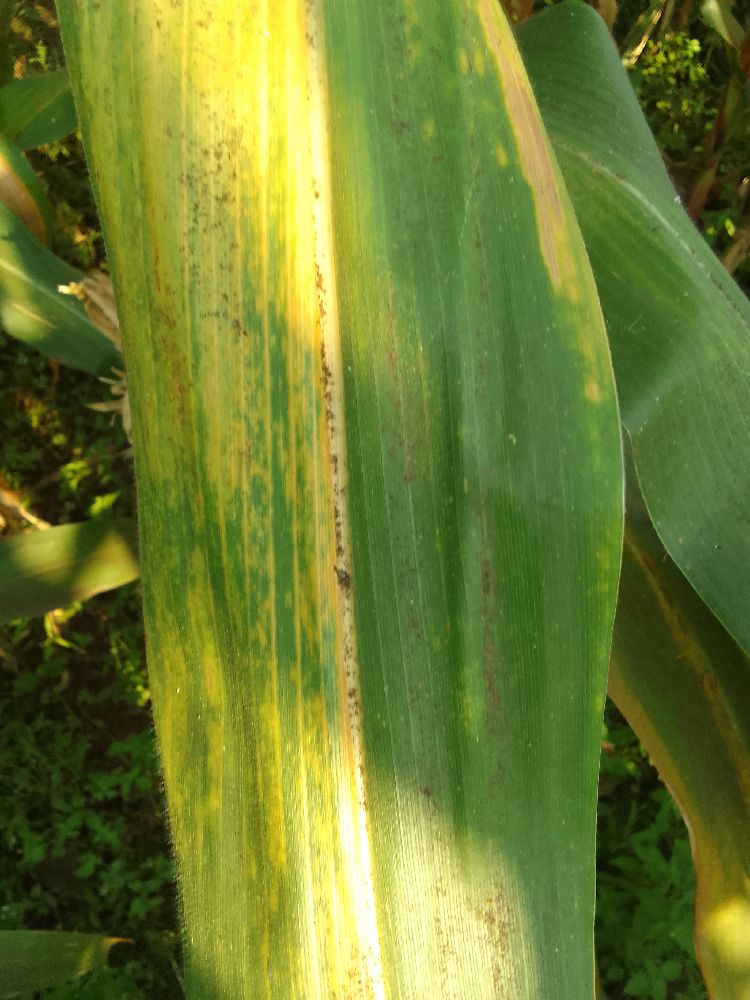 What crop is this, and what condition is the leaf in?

maize, maize lethal necrosis
